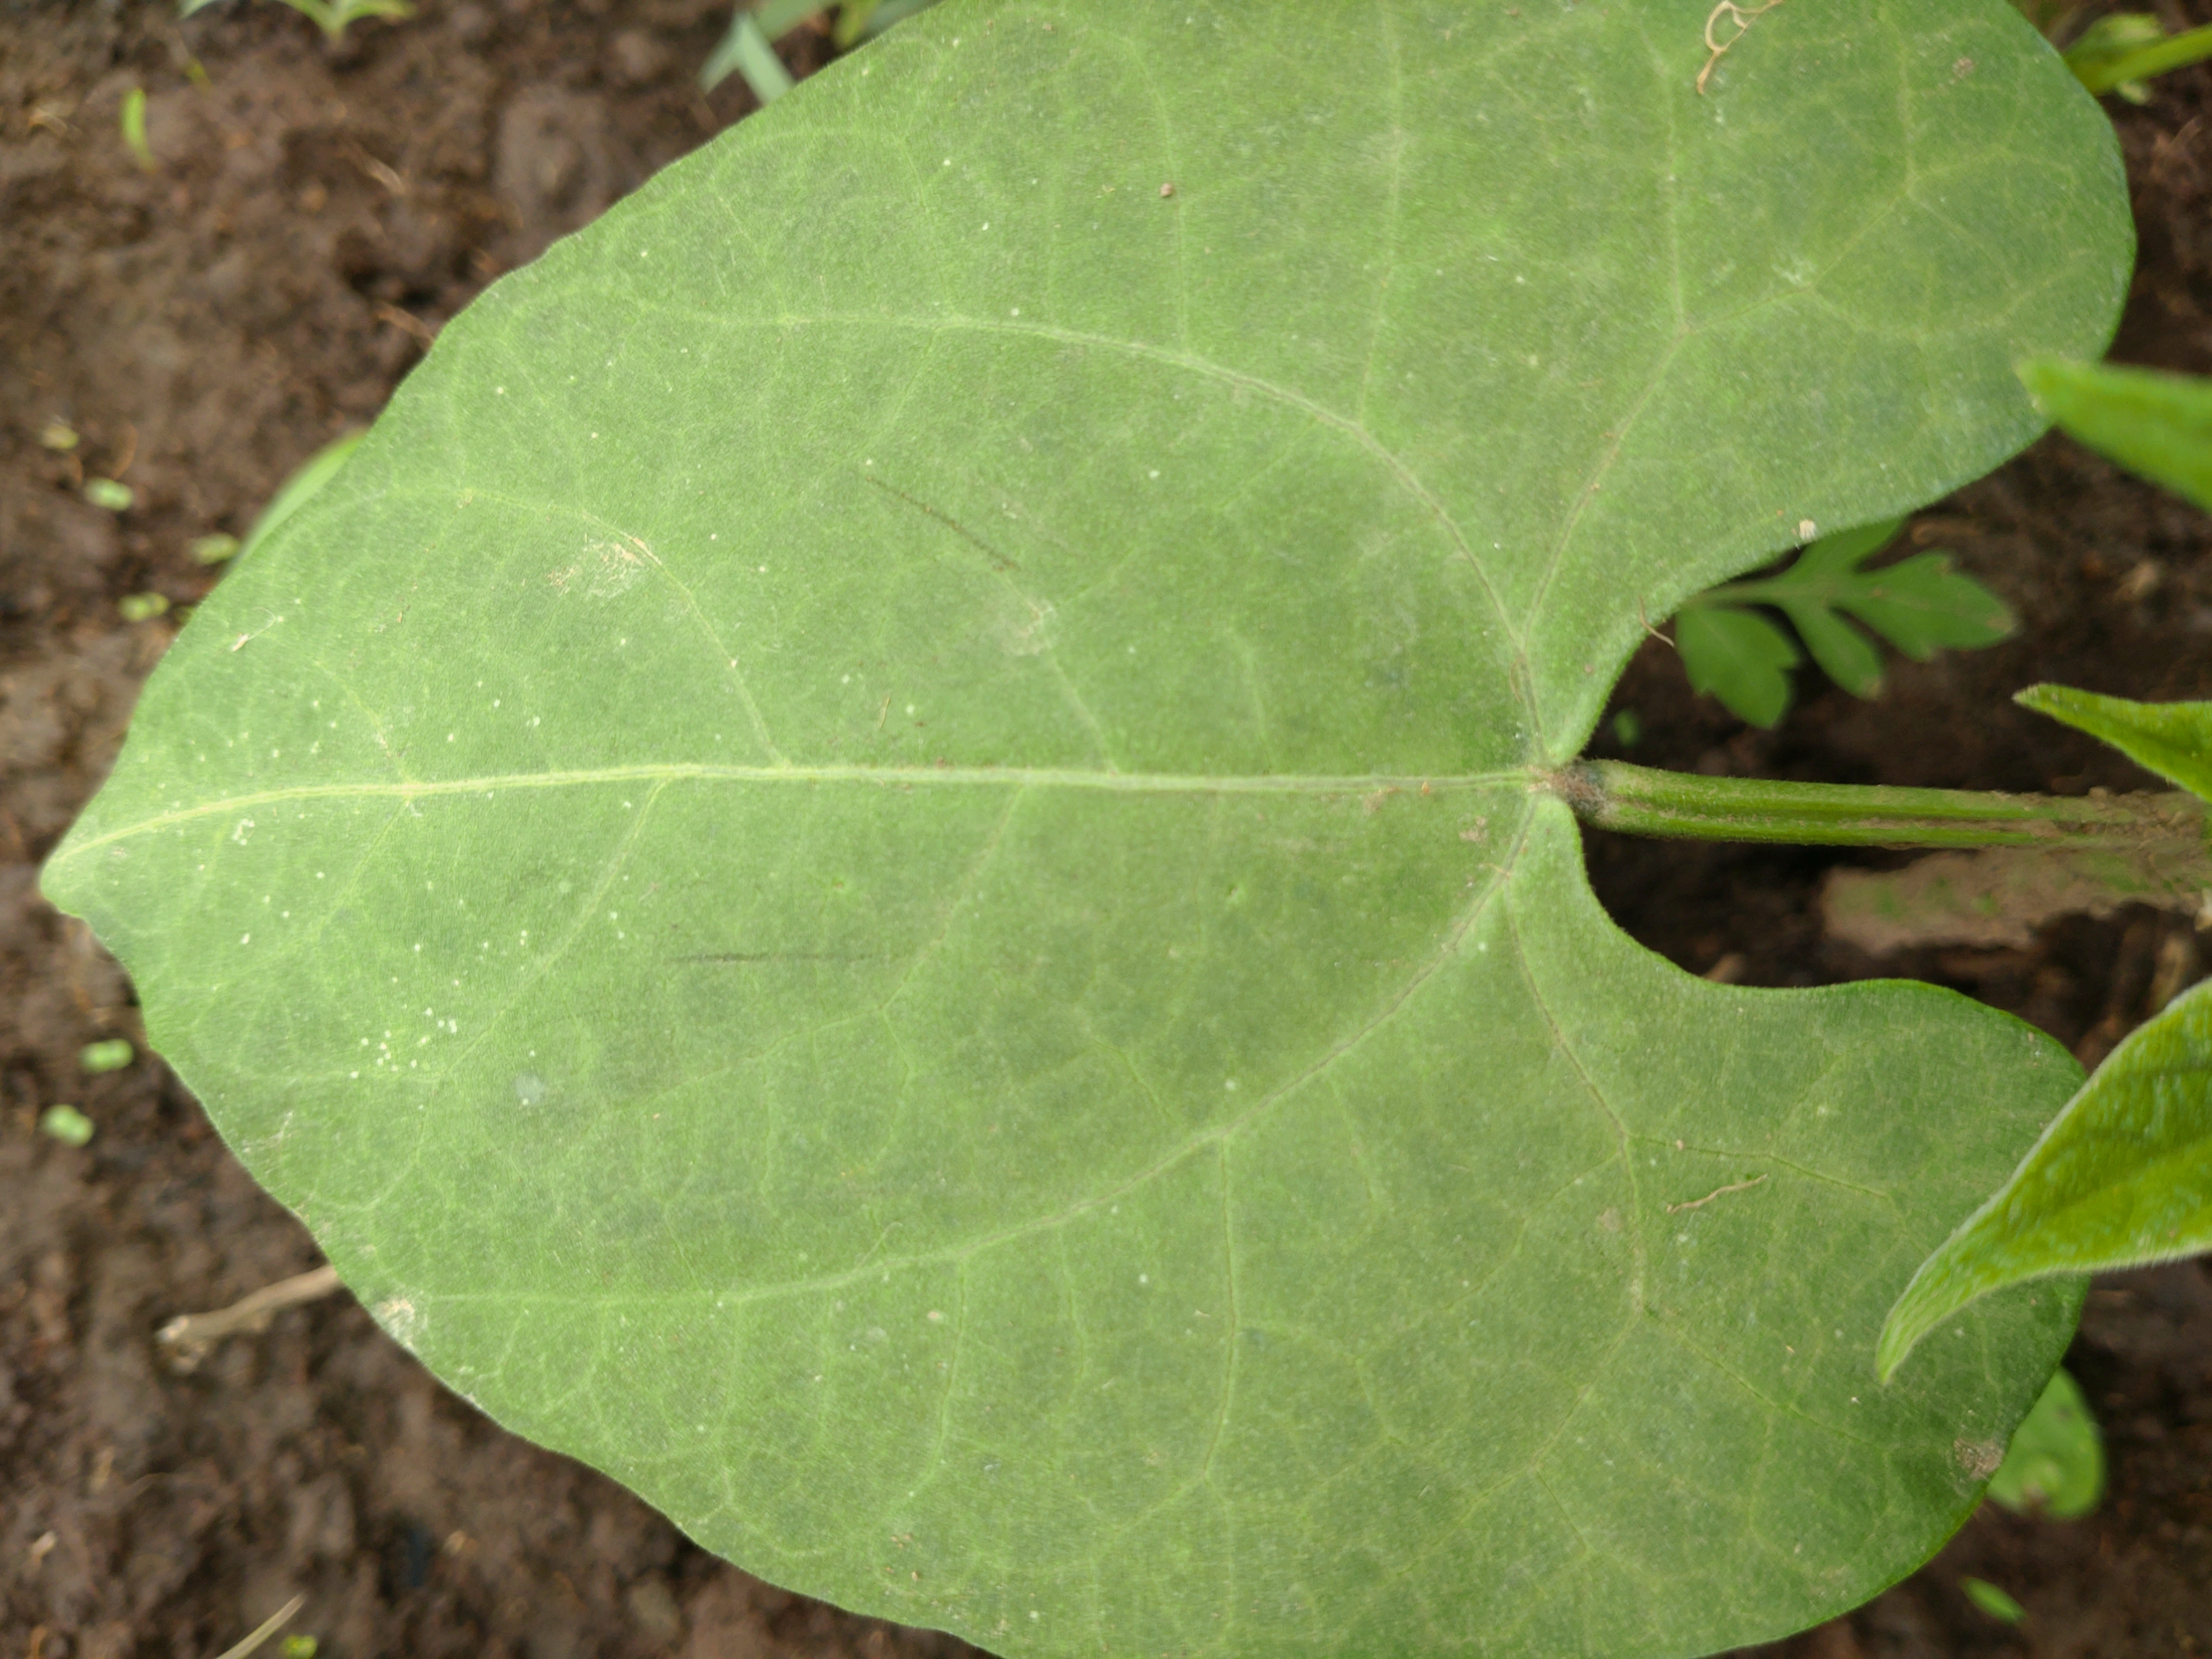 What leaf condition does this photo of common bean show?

healthy
